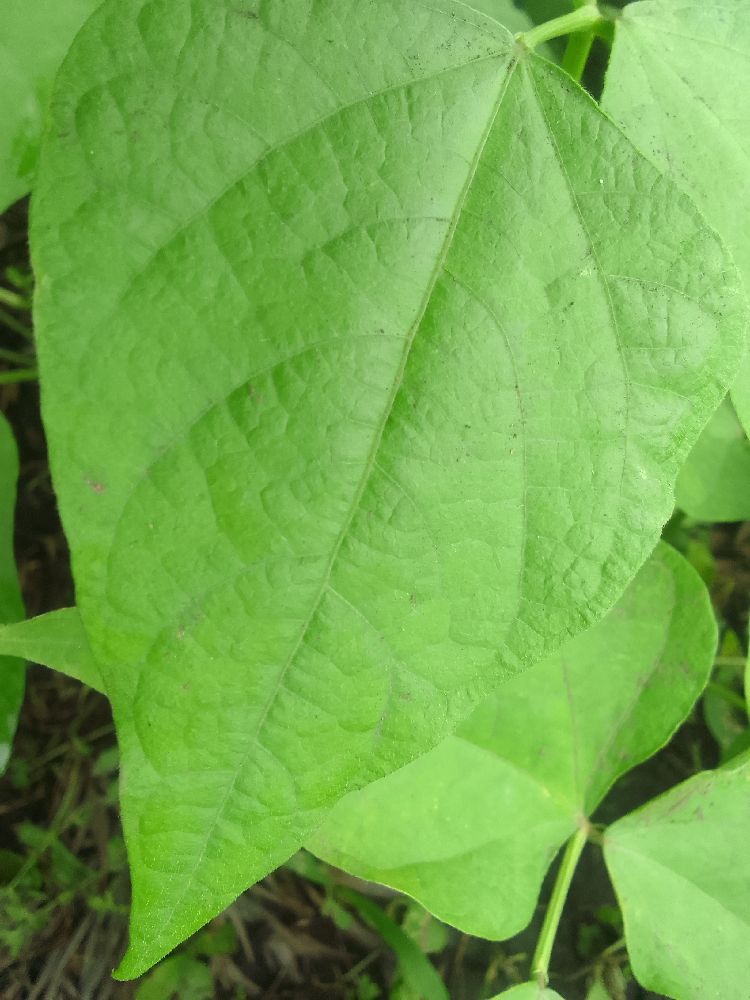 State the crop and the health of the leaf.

common bean, healthy
